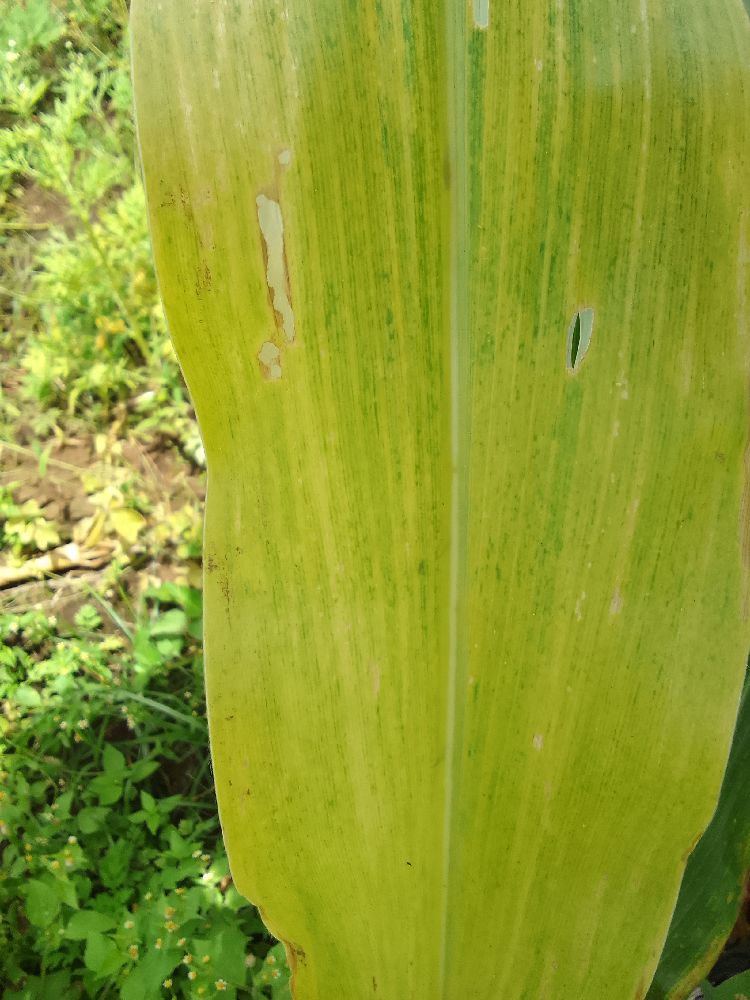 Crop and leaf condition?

maize, maize lethal necrosis
